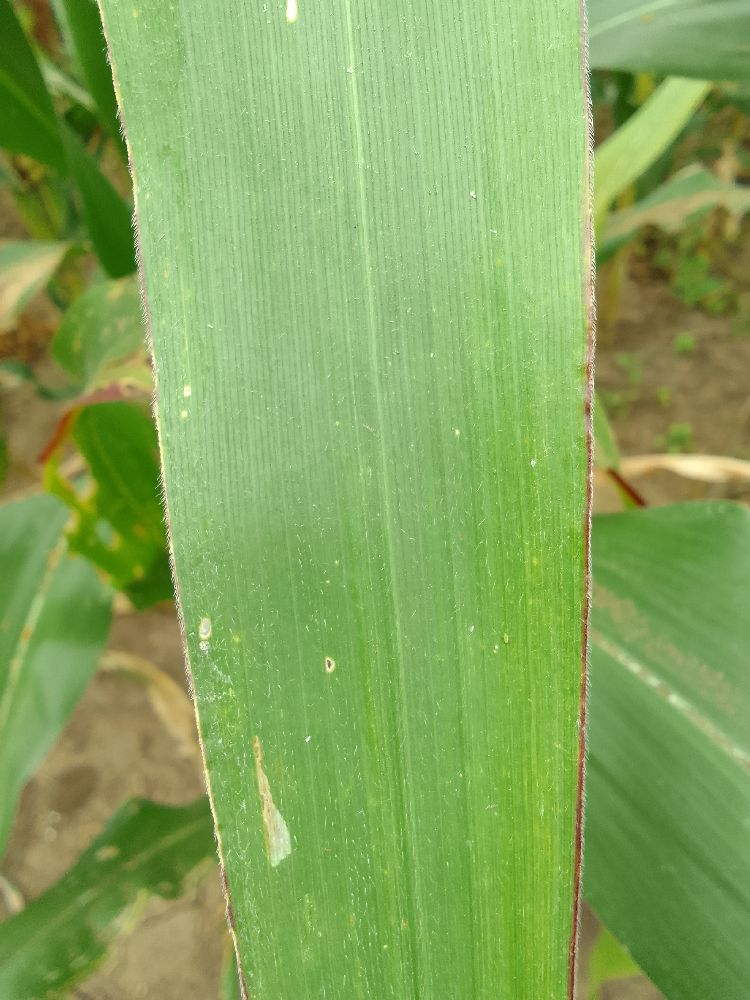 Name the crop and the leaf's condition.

maize, healthy
